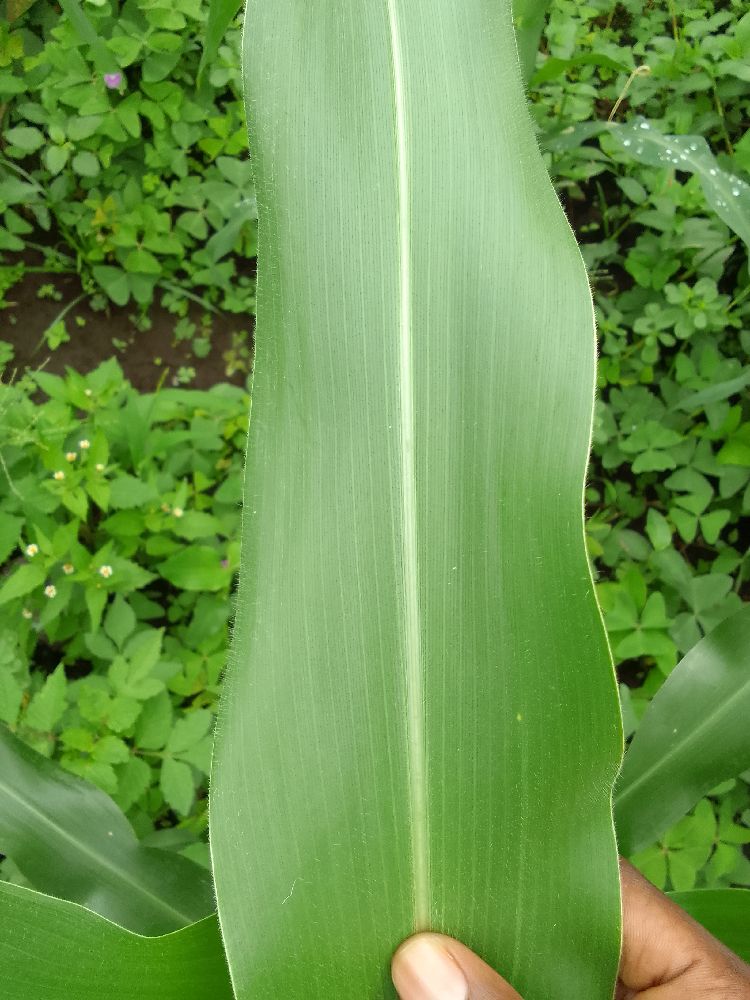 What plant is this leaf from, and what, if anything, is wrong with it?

maize, healthy
